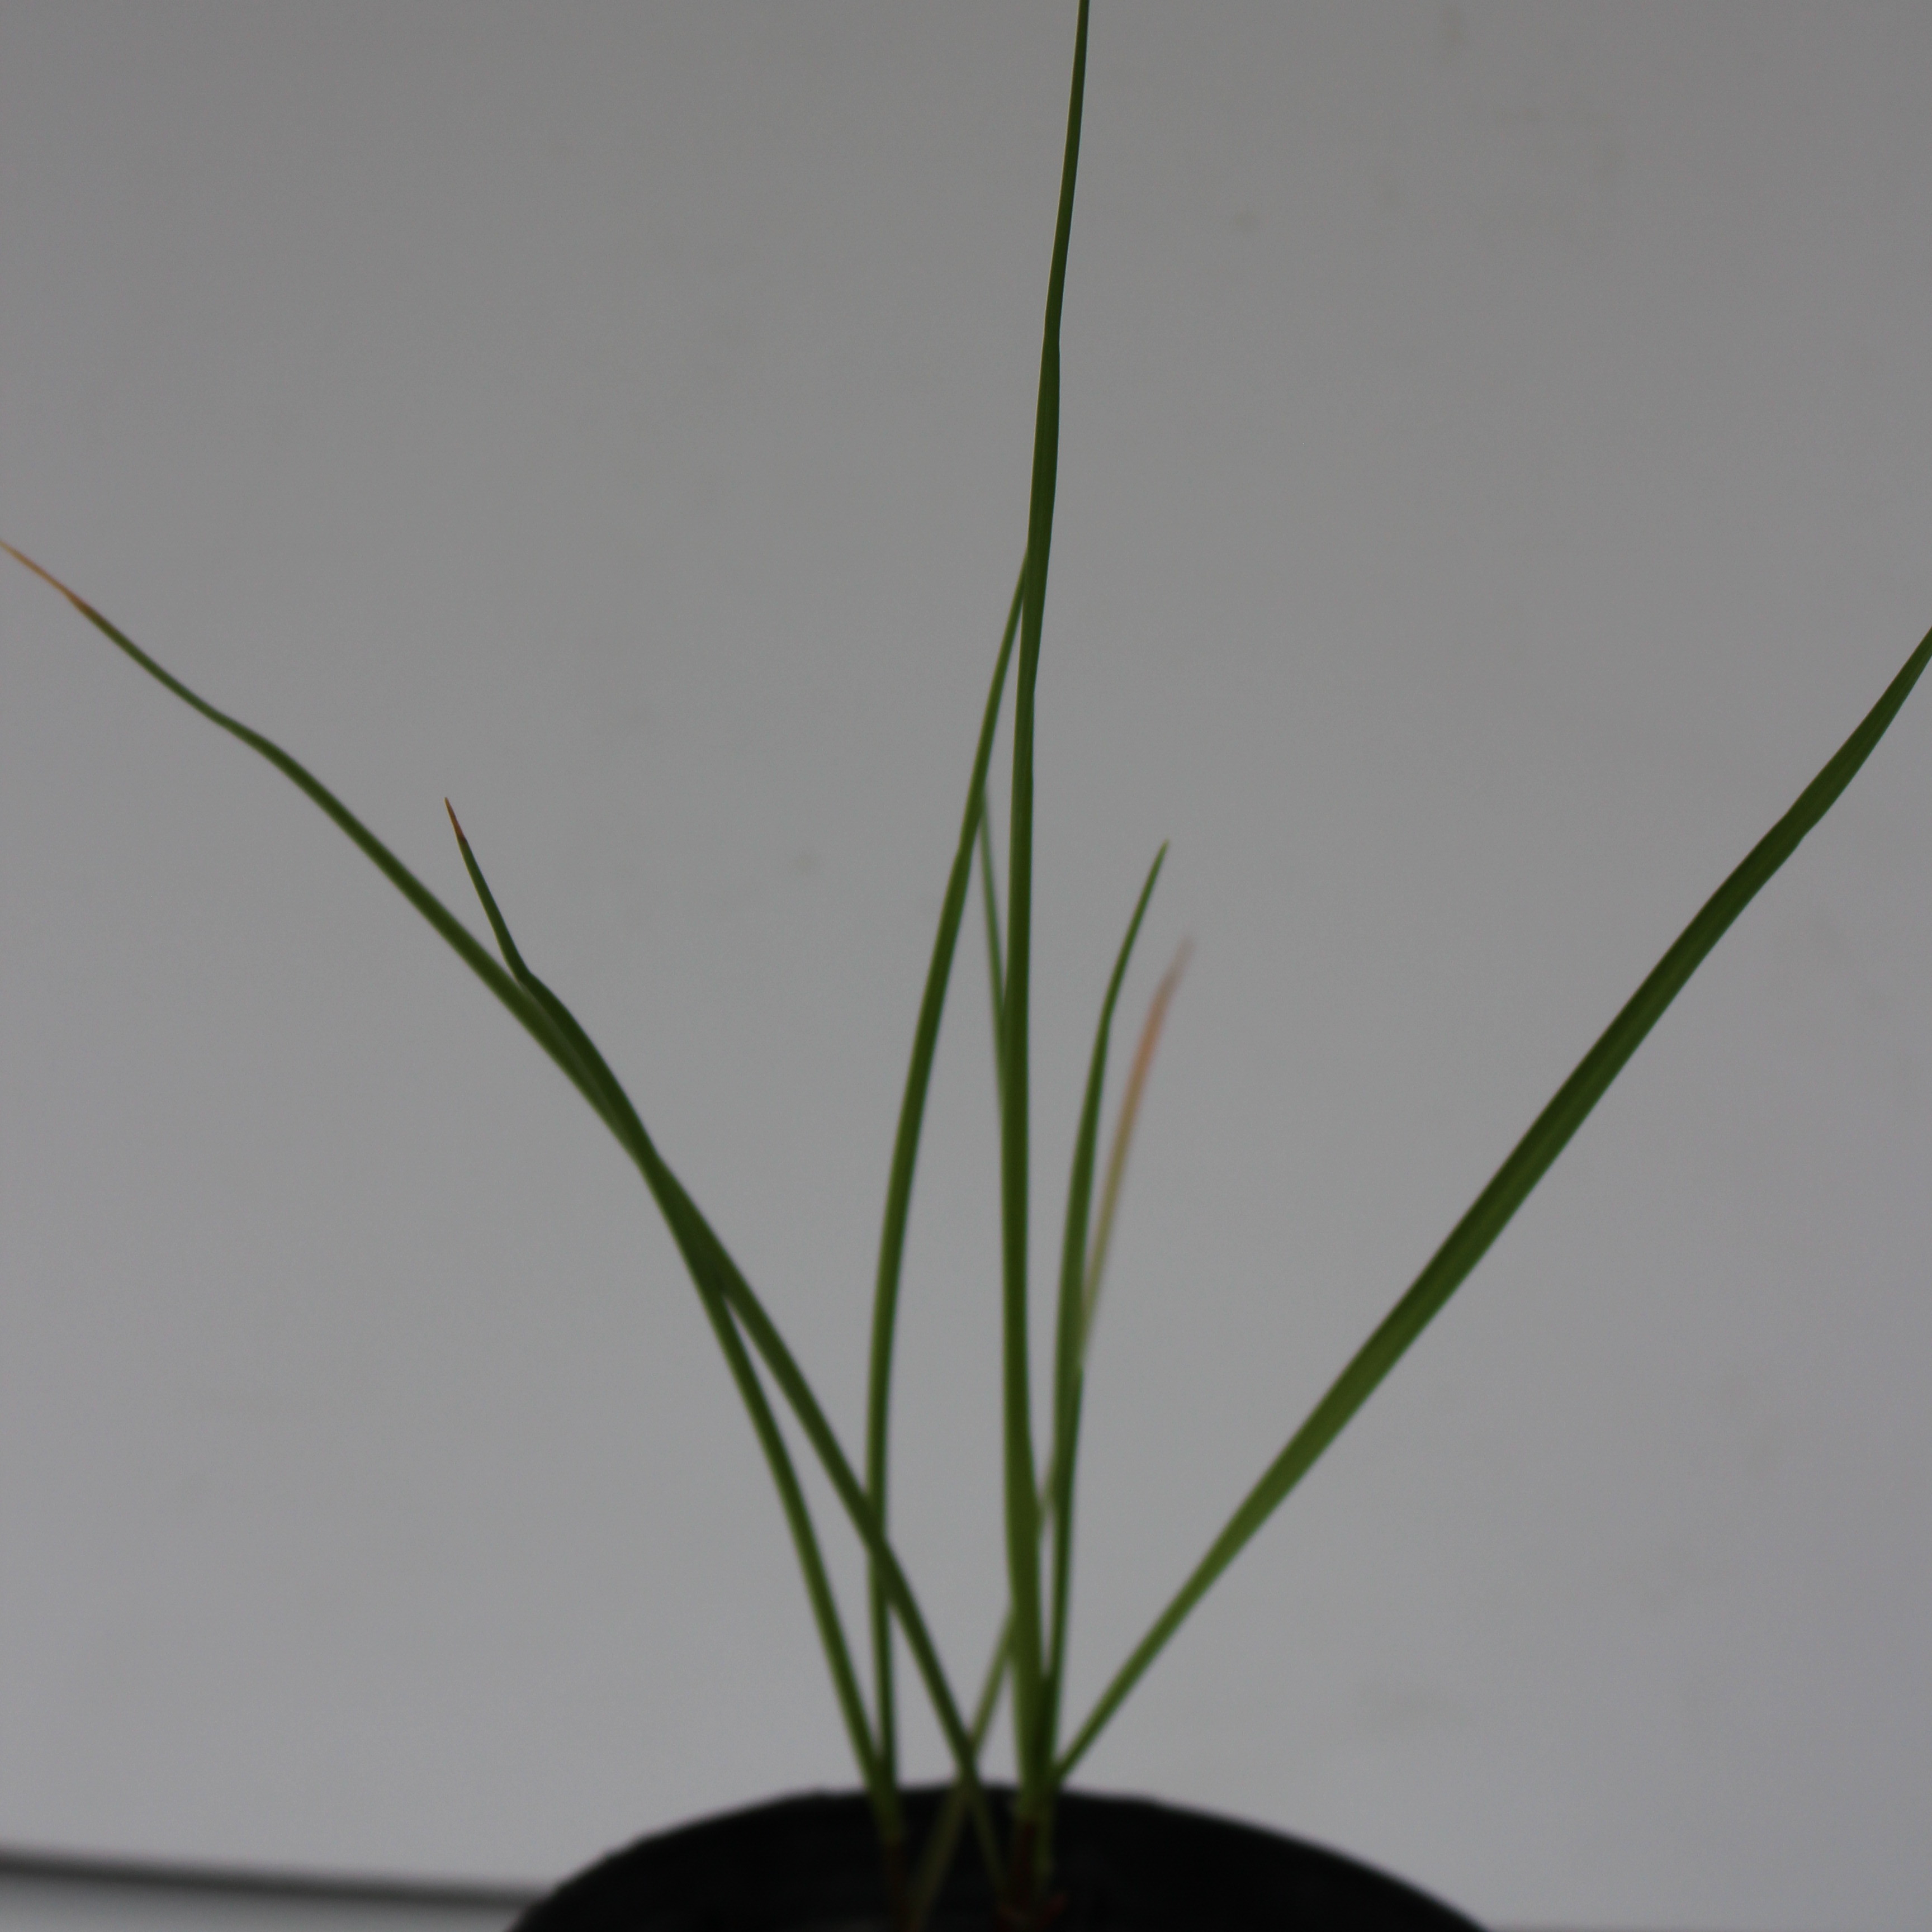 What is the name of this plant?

Lolium multiflorum
